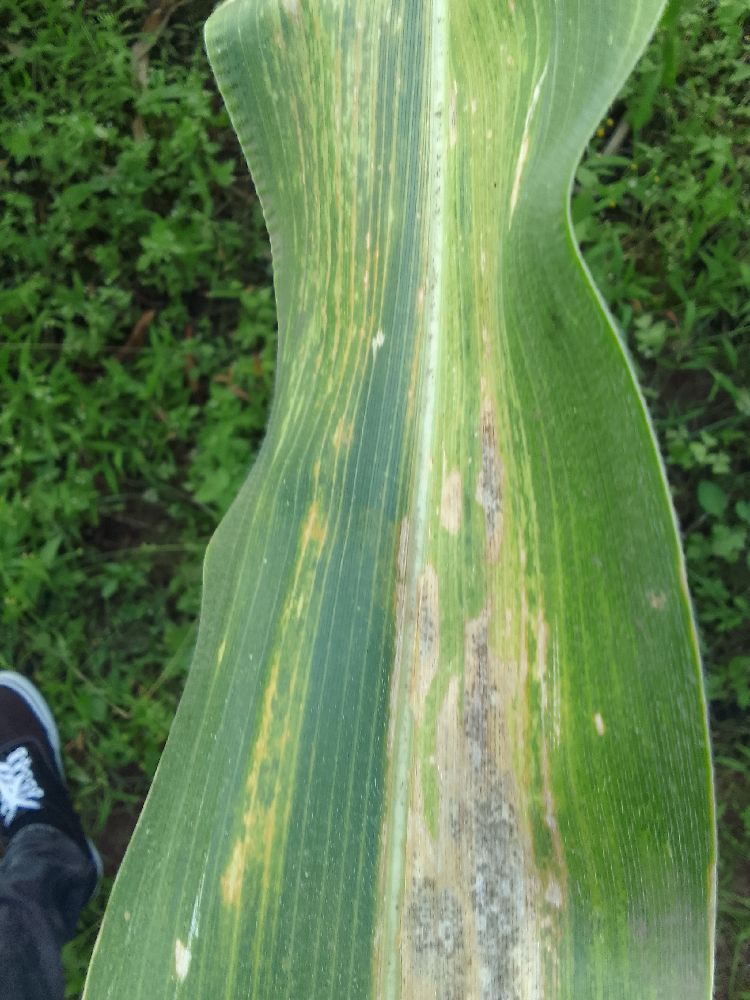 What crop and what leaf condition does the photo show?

maize, maize lethal necrosis
